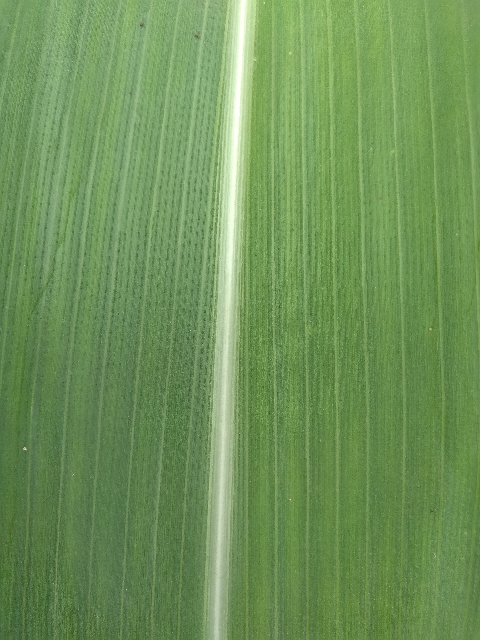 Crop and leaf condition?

maize, healthy
